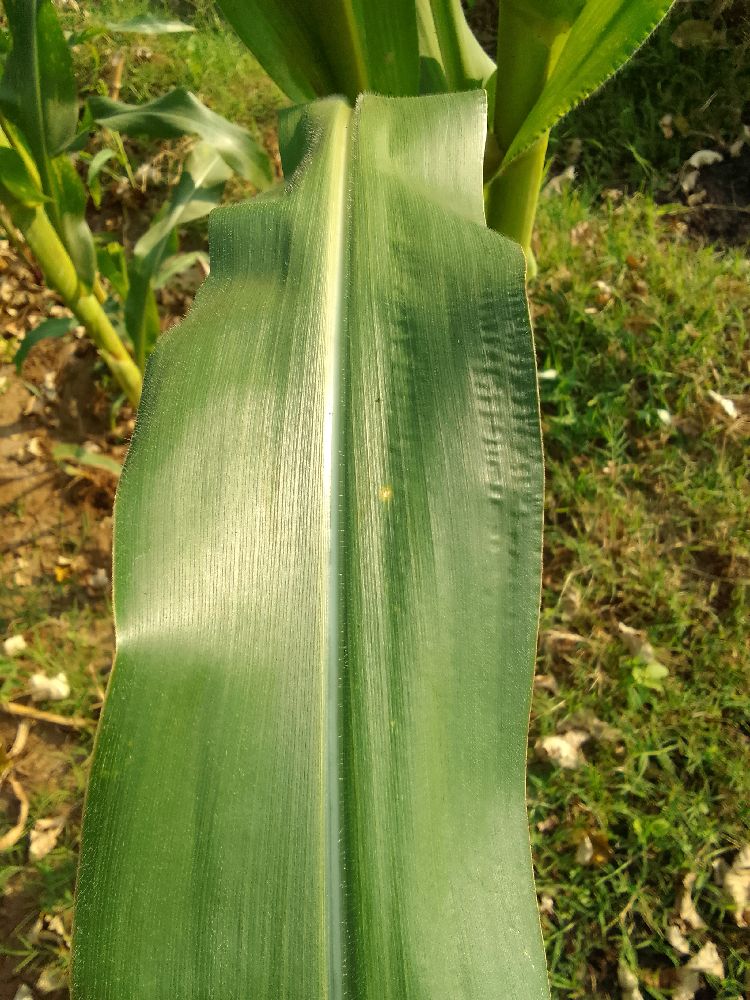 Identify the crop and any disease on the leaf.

maize, healthy
